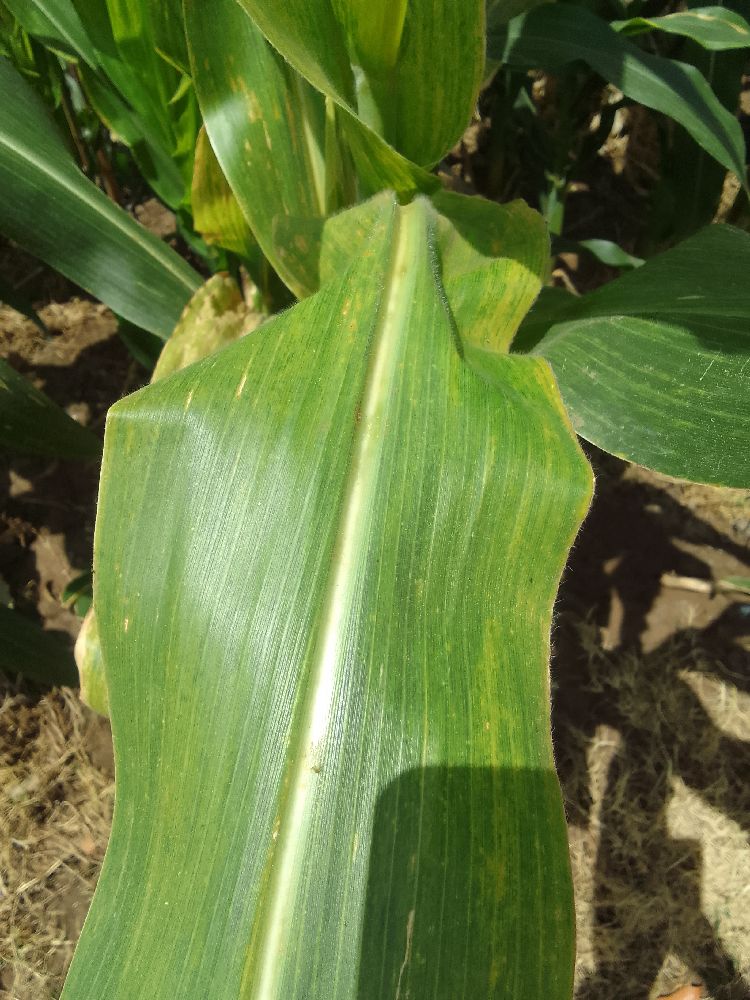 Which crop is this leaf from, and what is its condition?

maize, maize lethal necrosis
